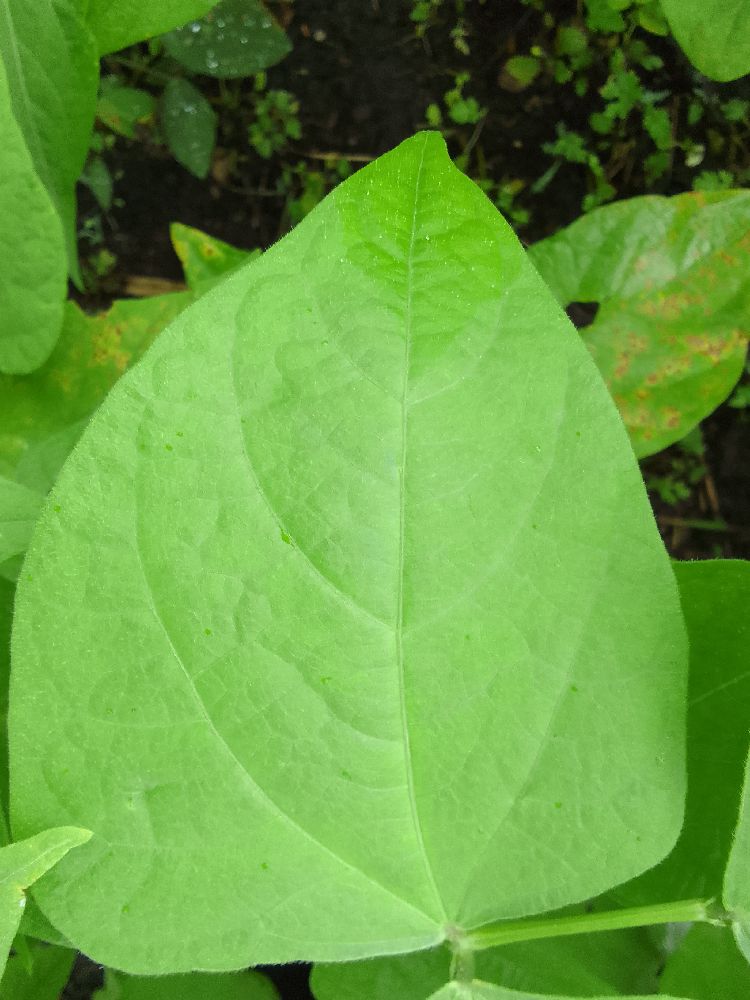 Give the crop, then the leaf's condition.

common bean, healthy
